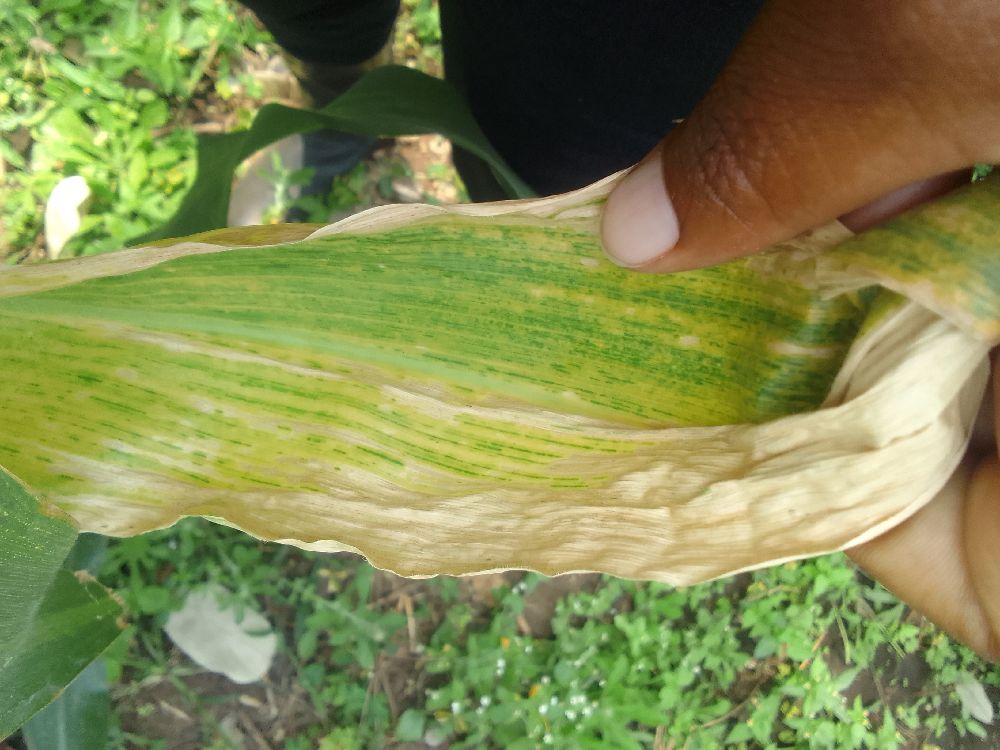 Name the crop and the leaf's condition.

maize, maize lethal necrosis
